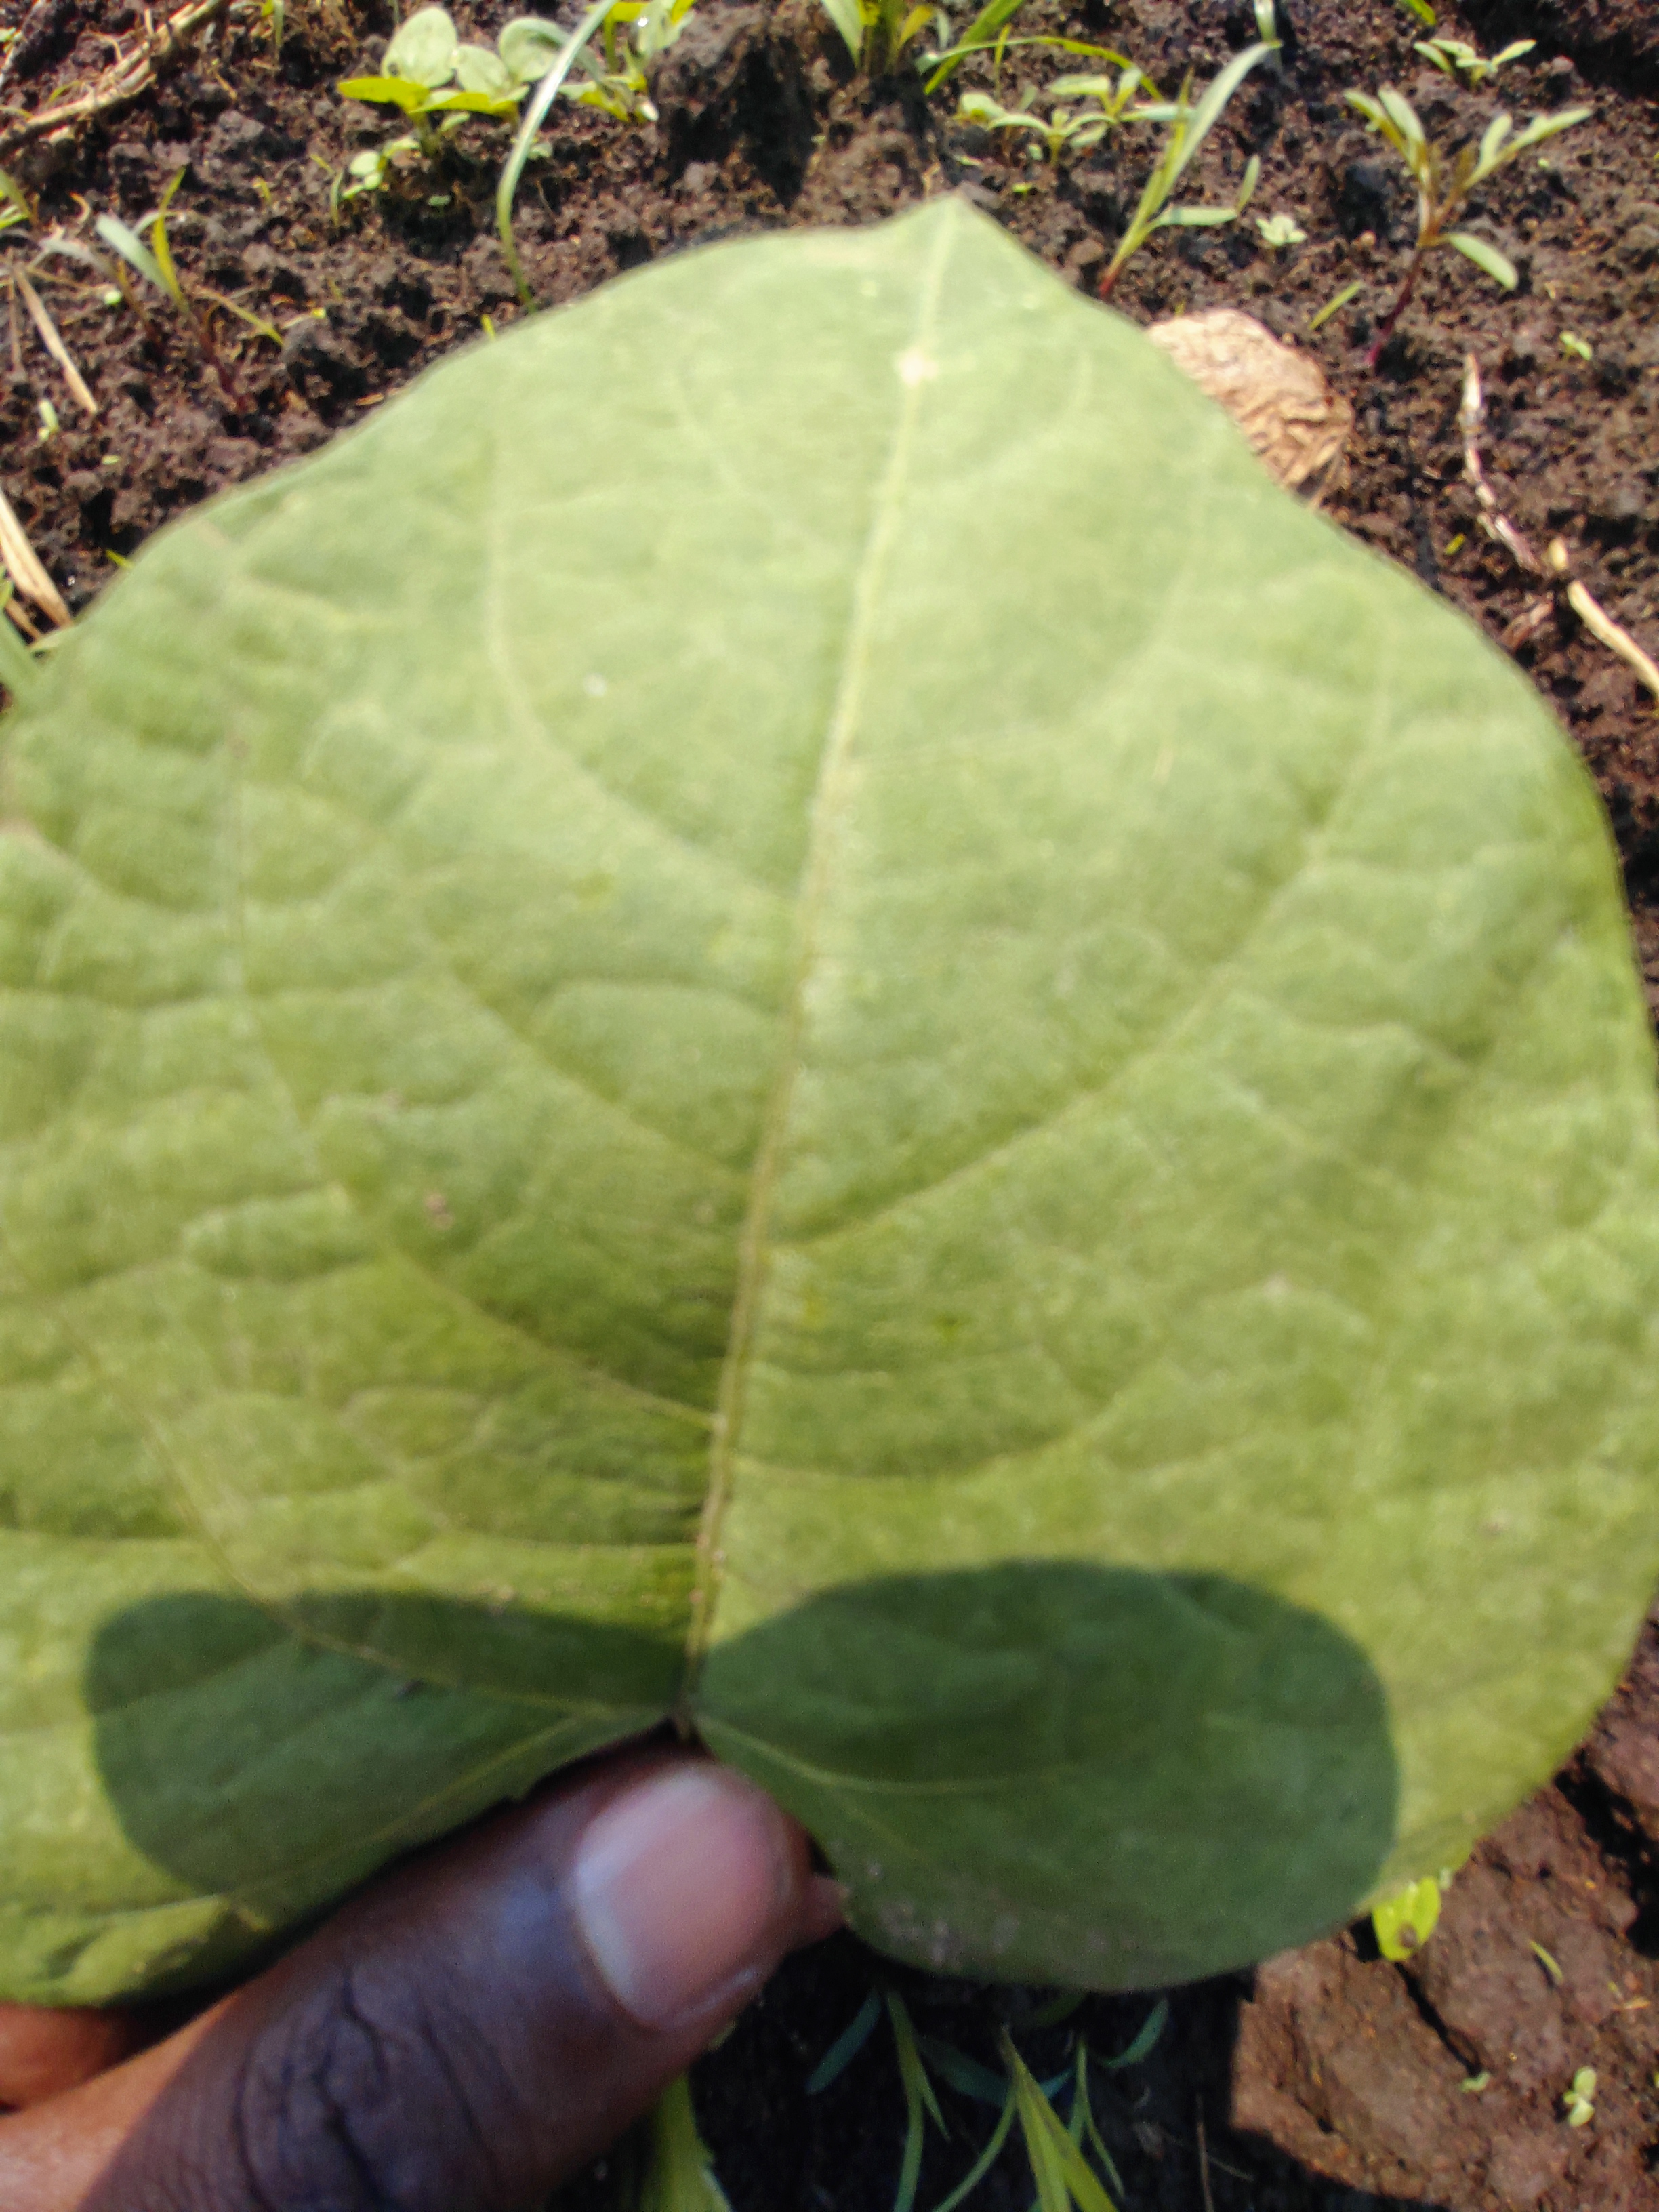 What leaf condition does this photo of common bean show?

healthy
